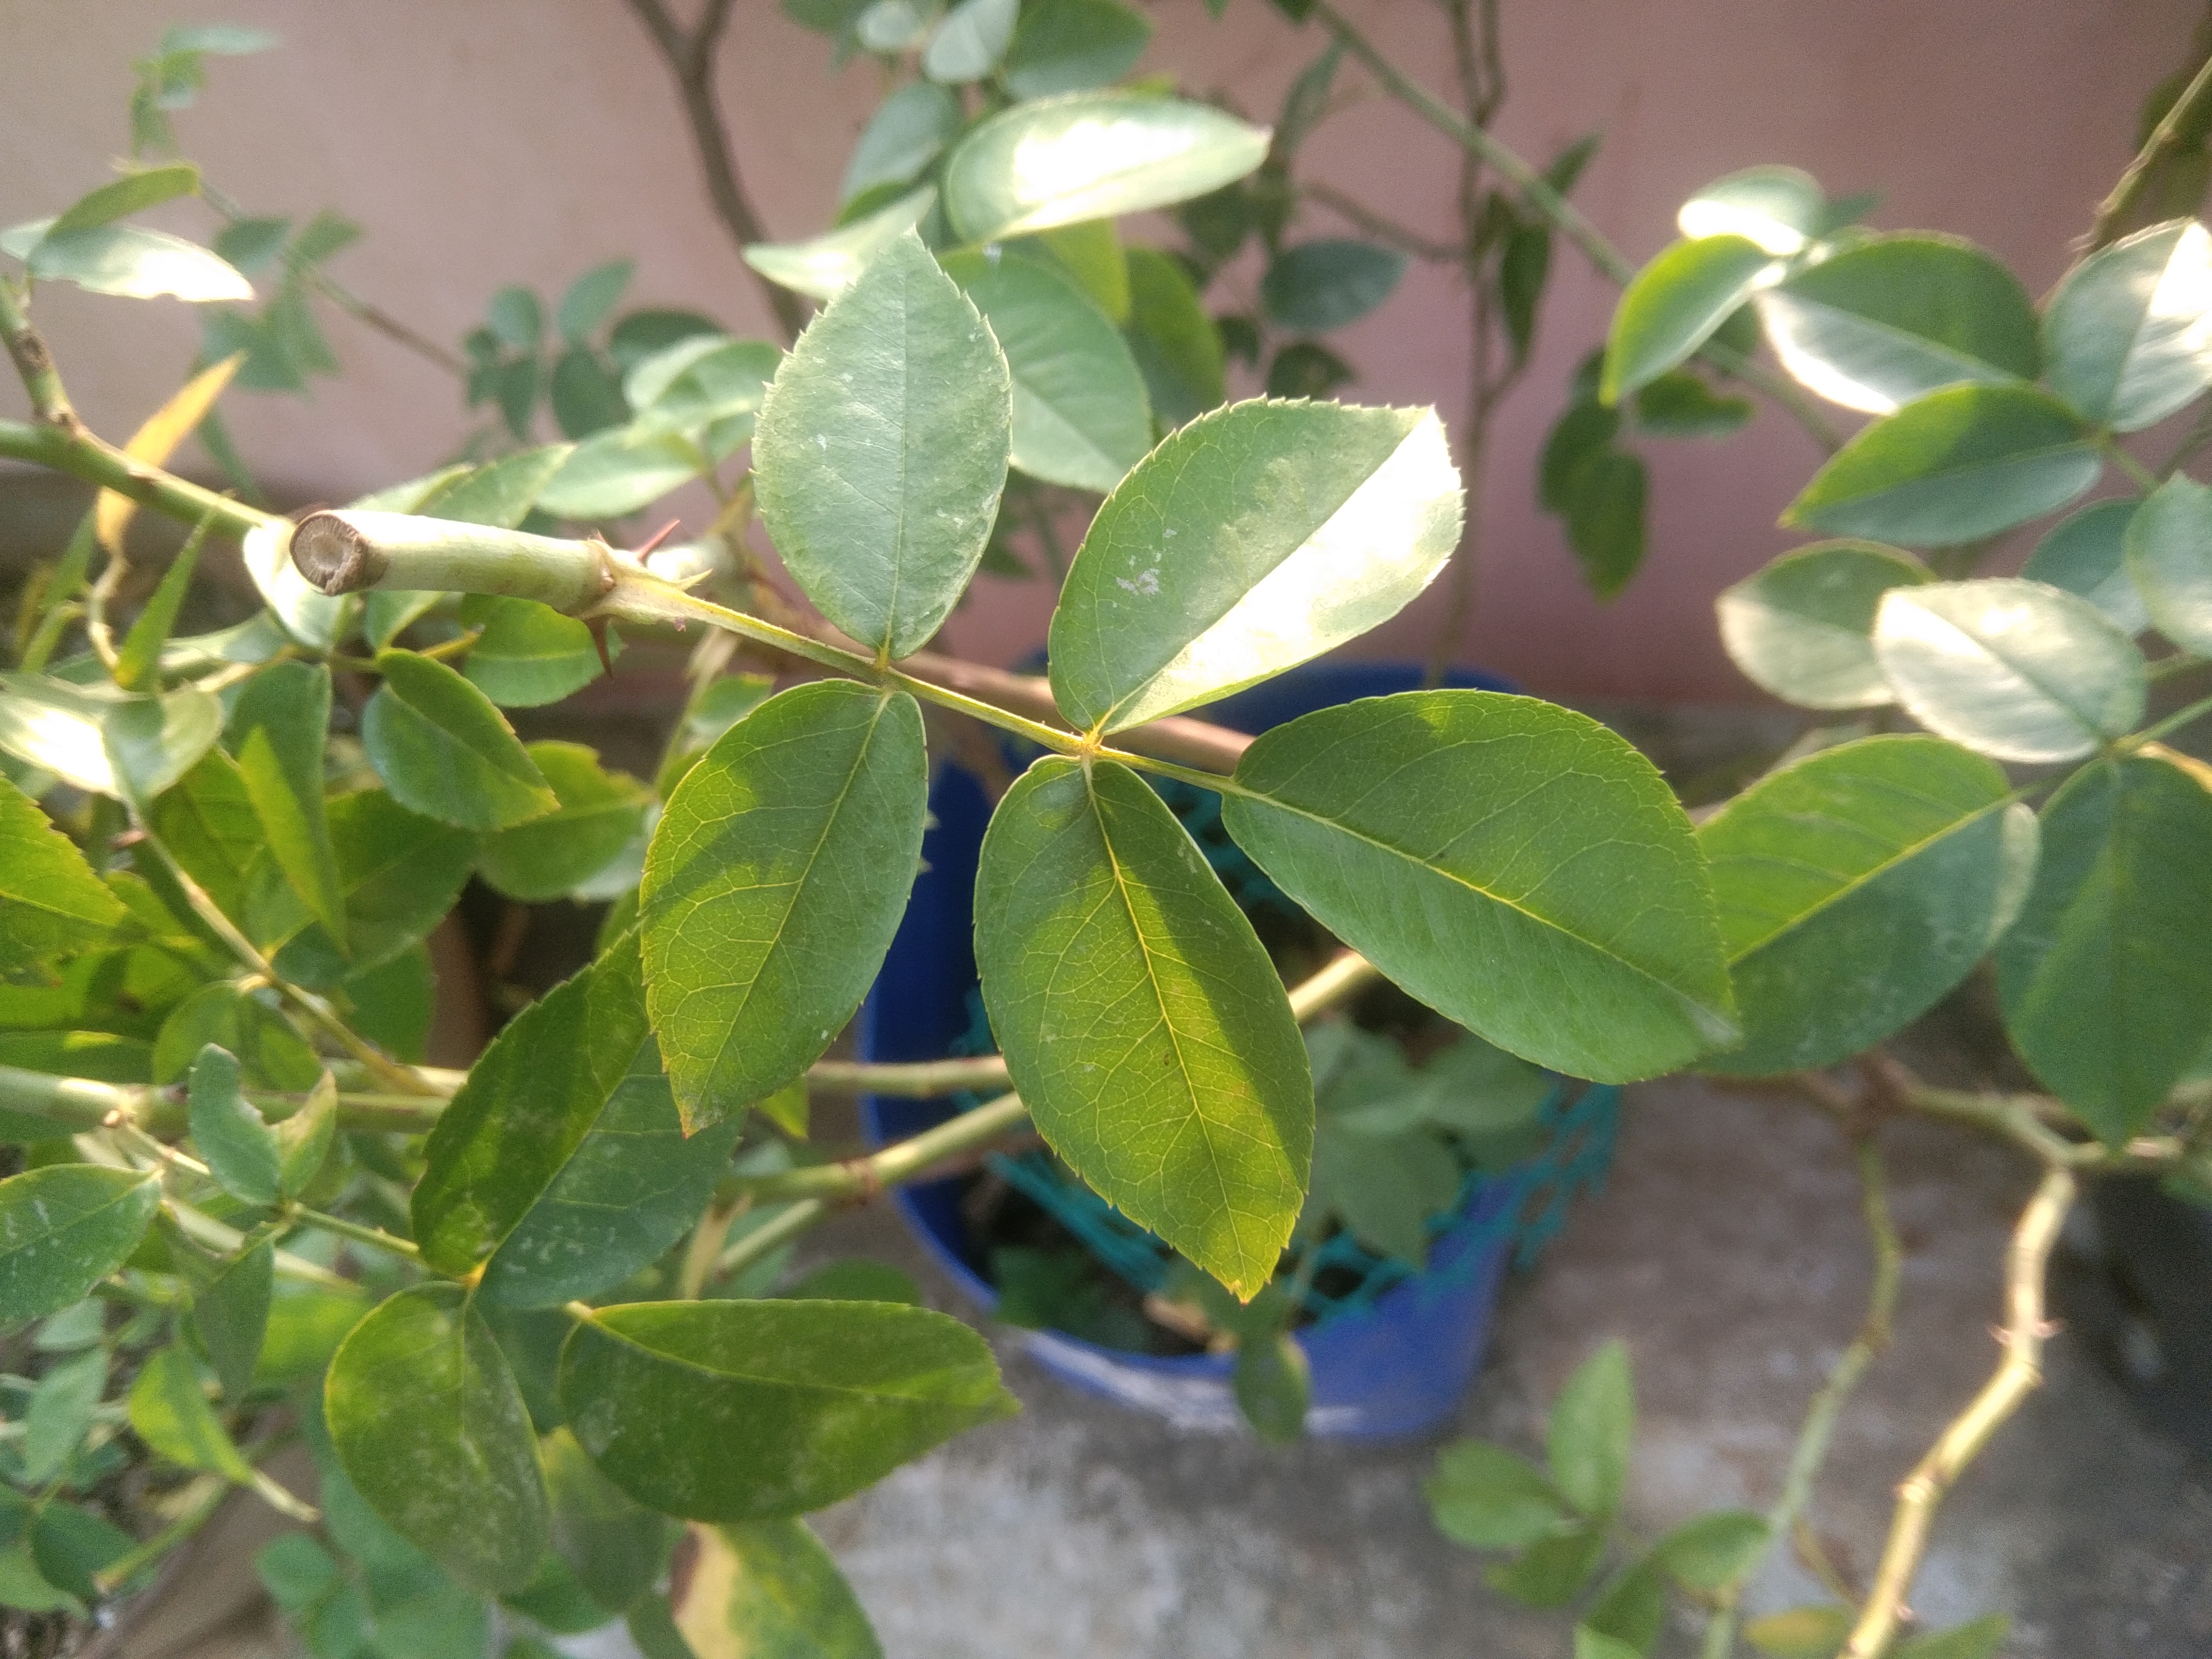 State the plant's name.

rose
